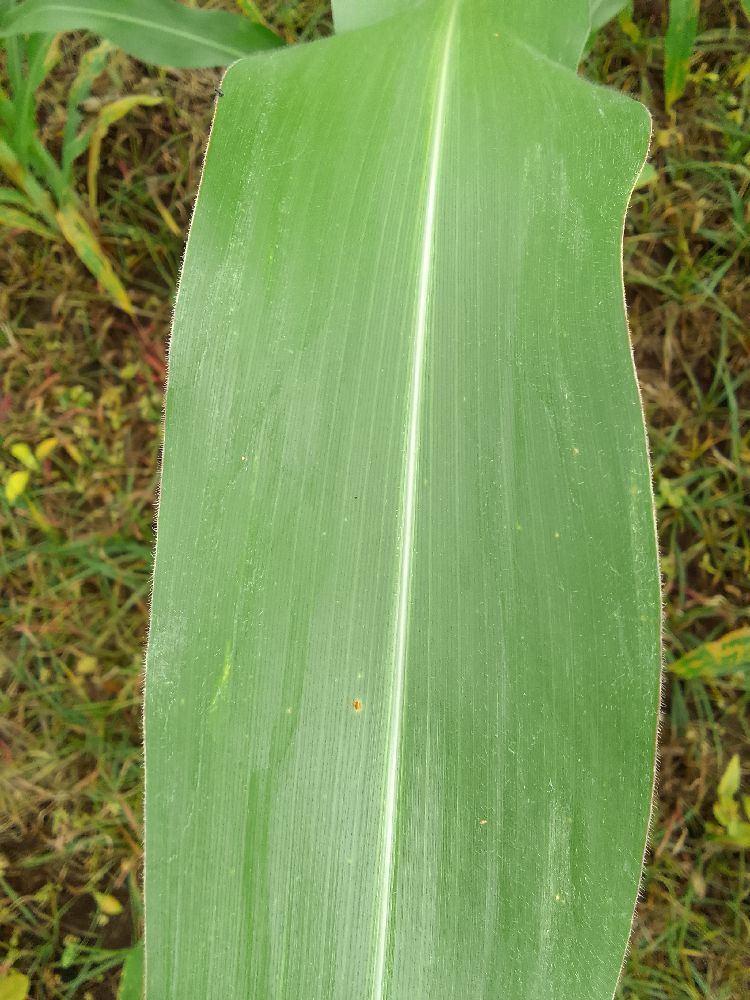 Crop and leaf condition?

maize, healthy
